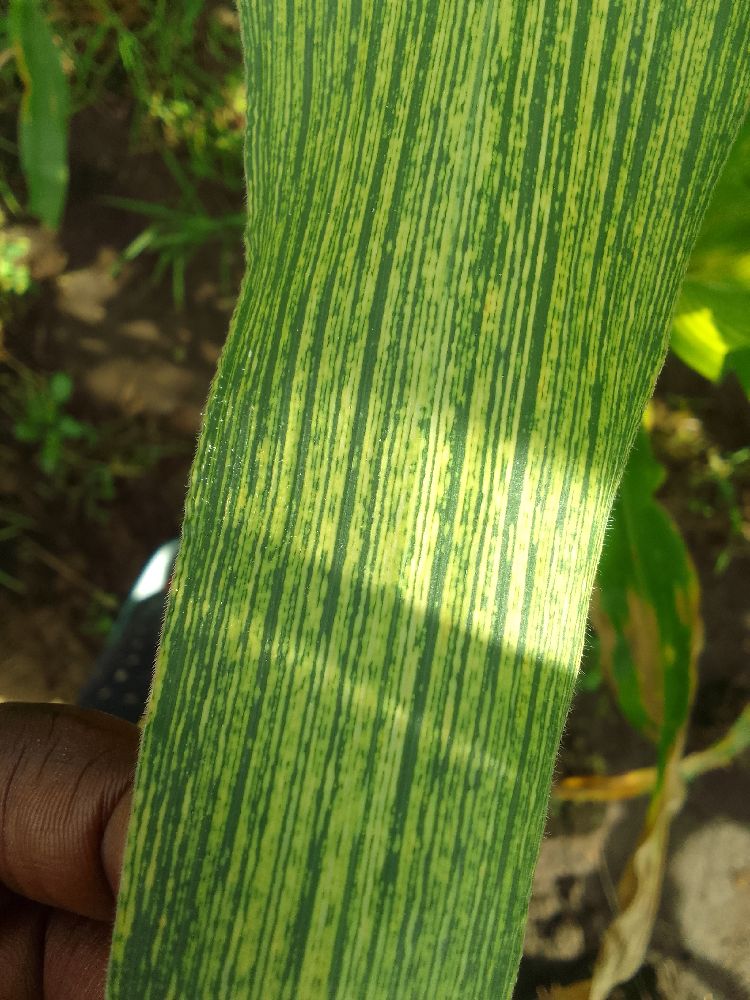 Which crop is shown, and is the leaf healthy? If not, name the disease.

maize, maize streak virus
